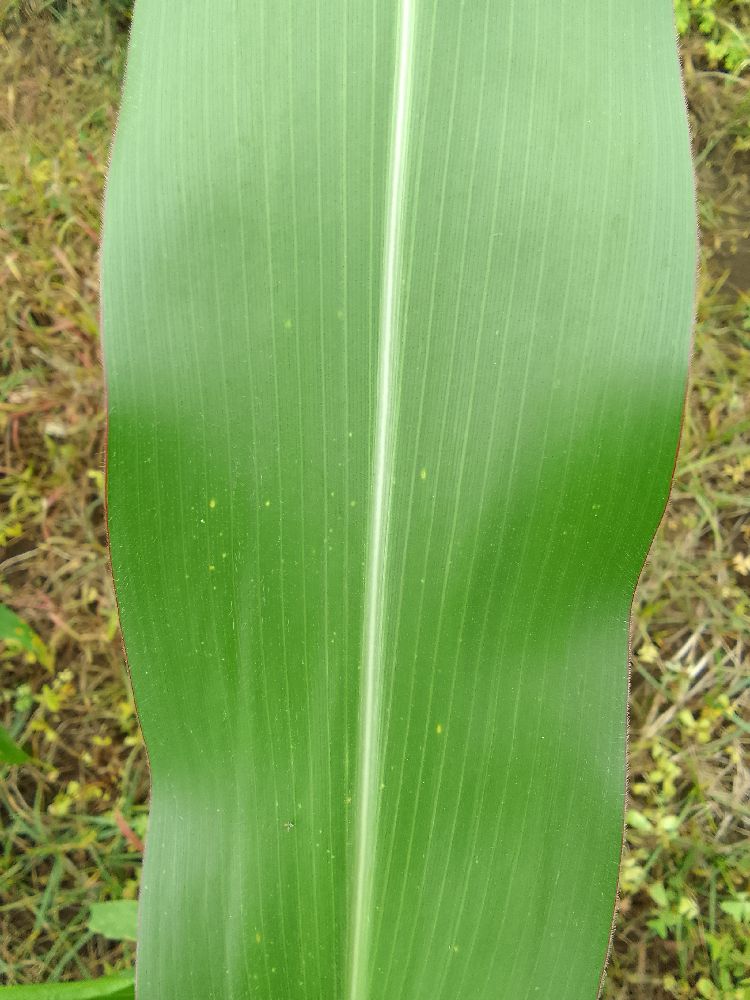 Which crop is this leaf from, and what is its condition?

maize, healthy
